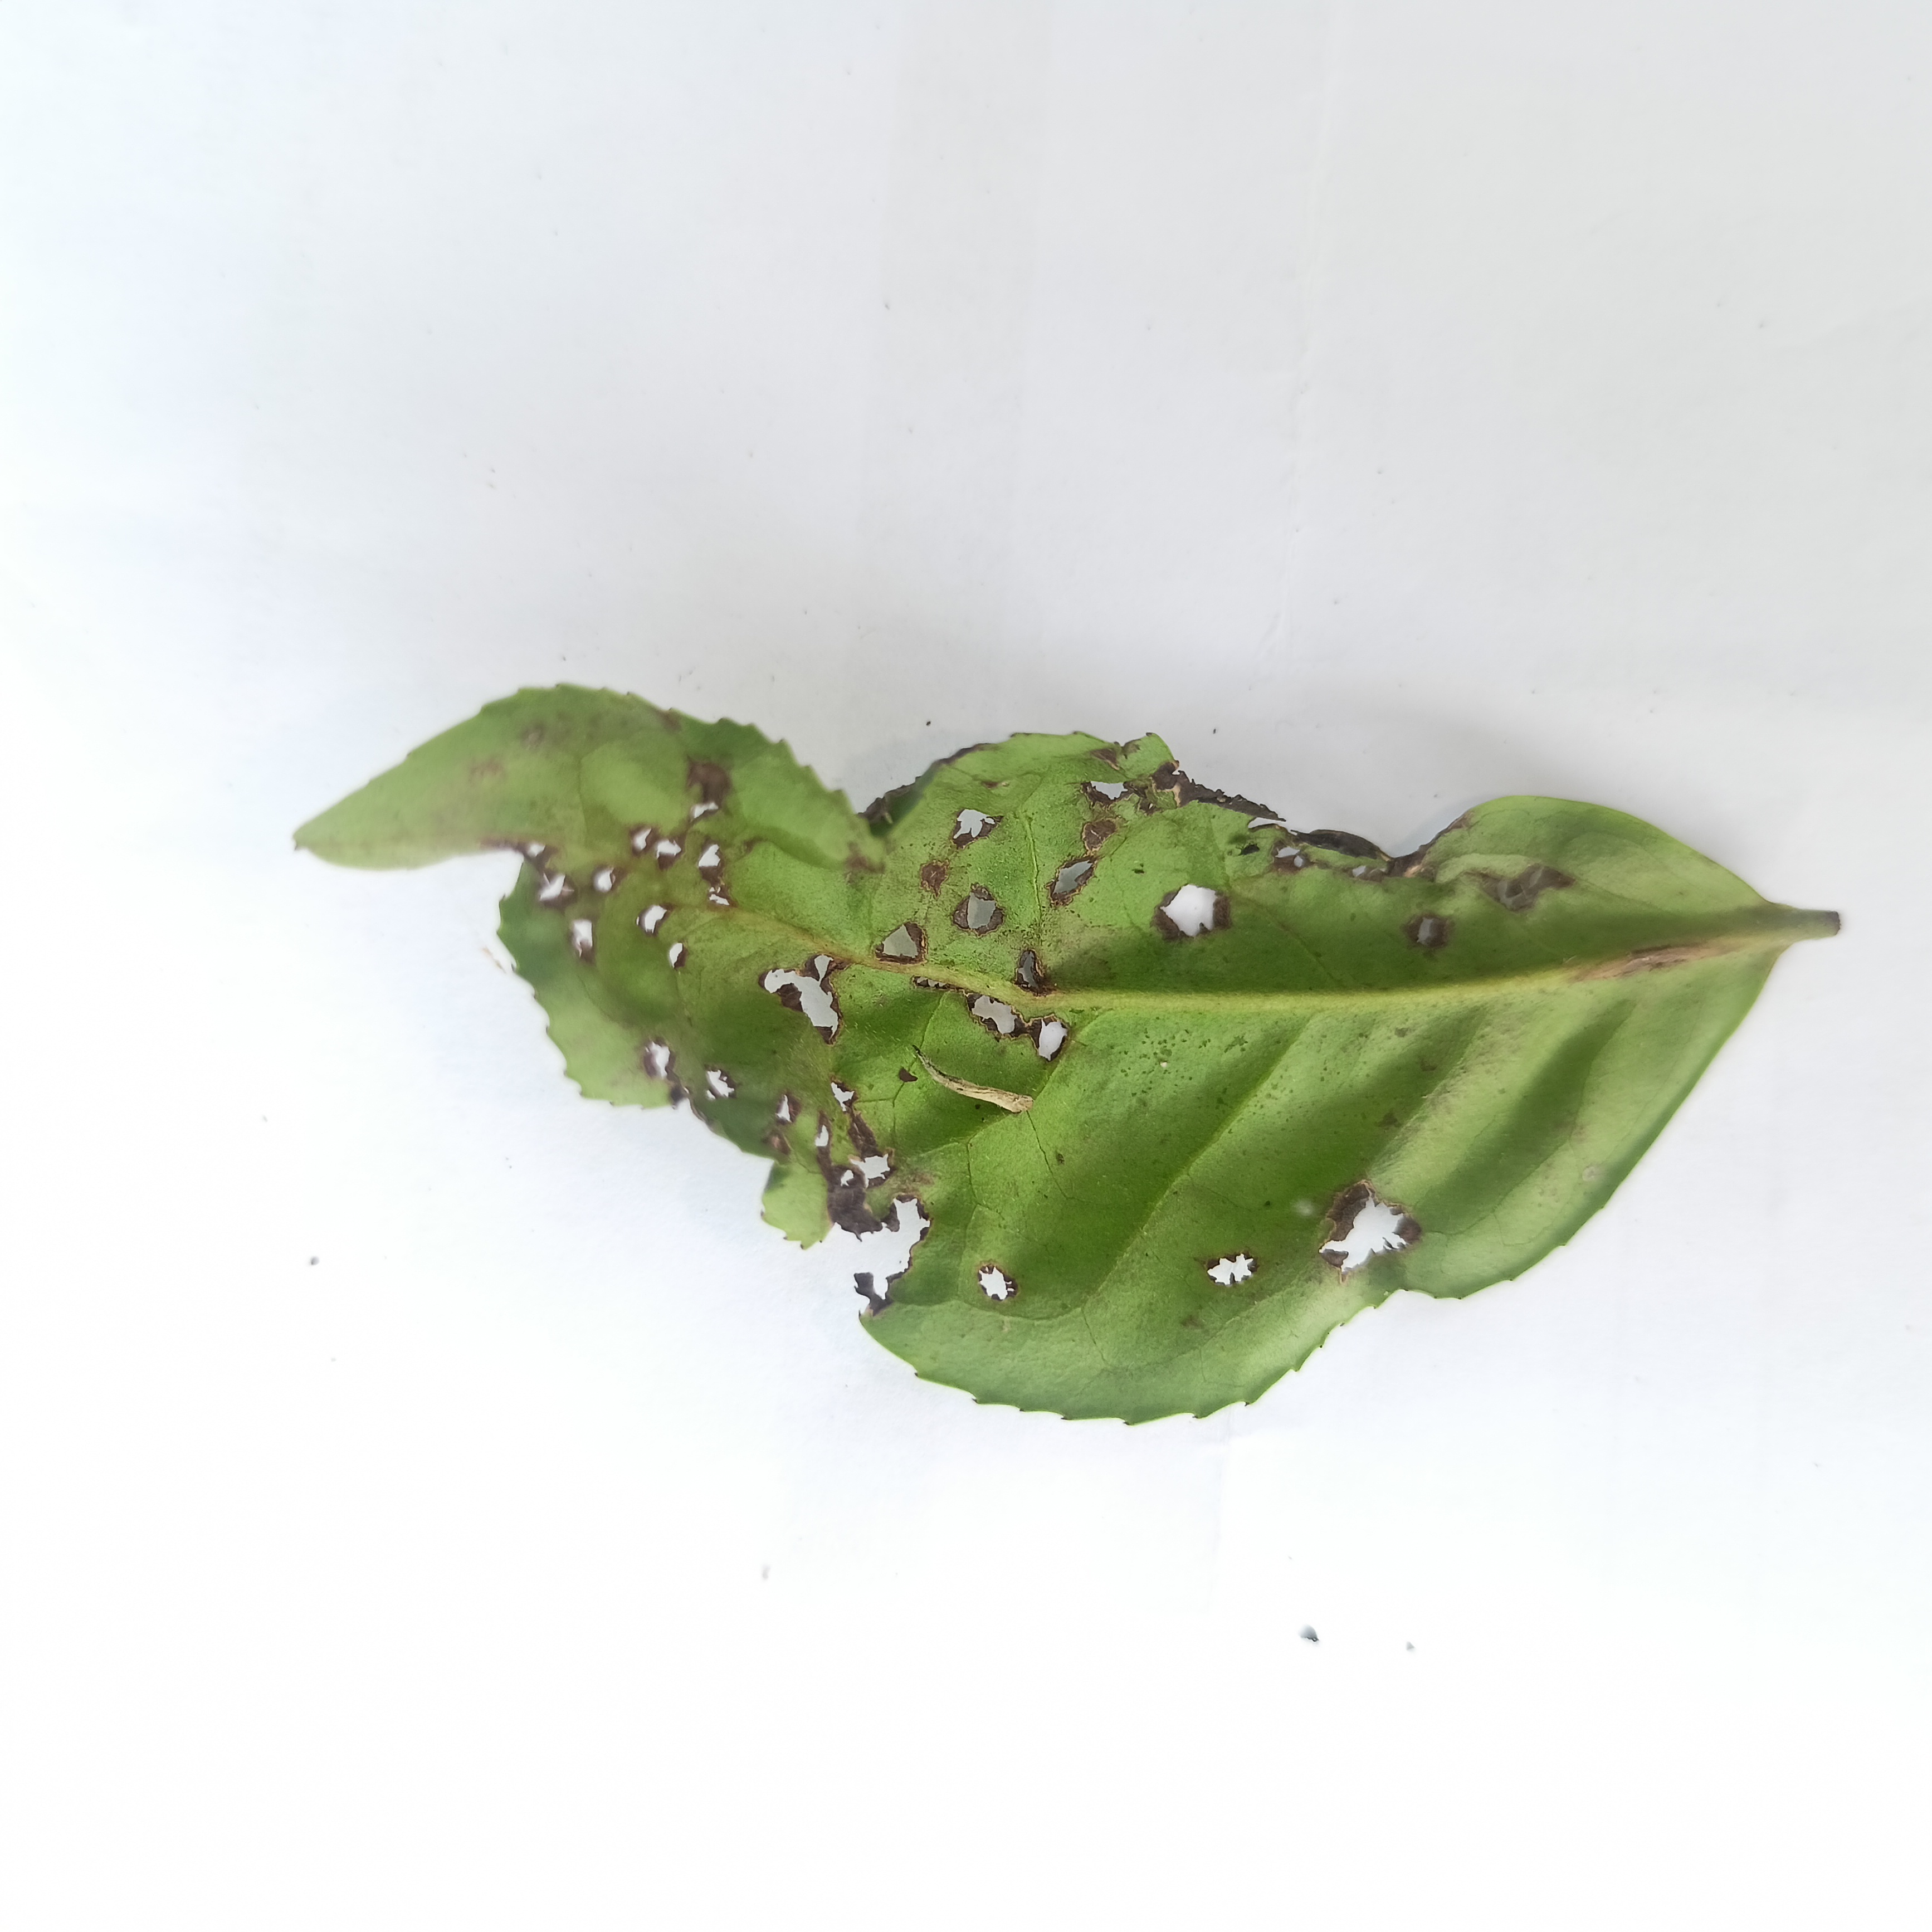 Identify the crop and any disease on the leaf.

tea, helopeltis
